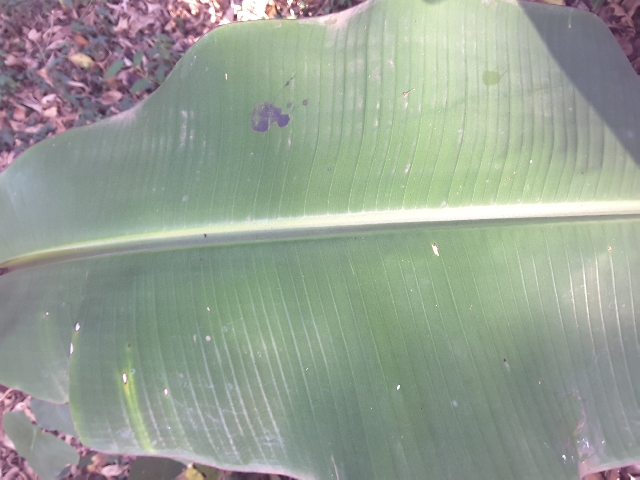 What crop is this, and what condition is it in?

banana, healthy
